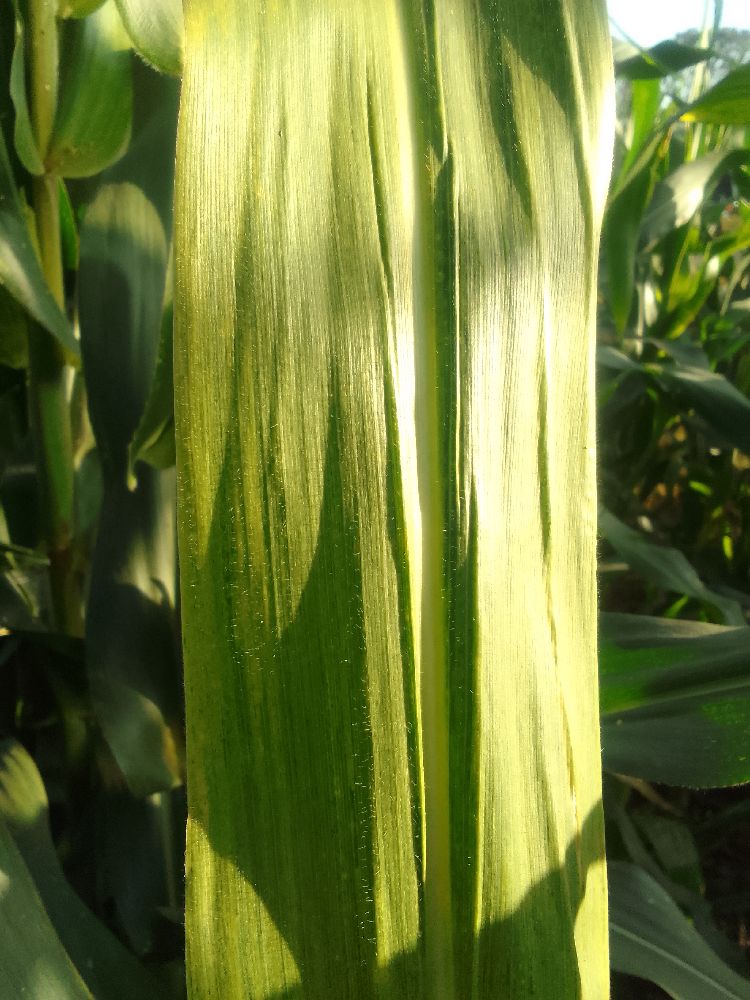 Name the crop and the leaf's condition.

maize, maize lethal necrosis
